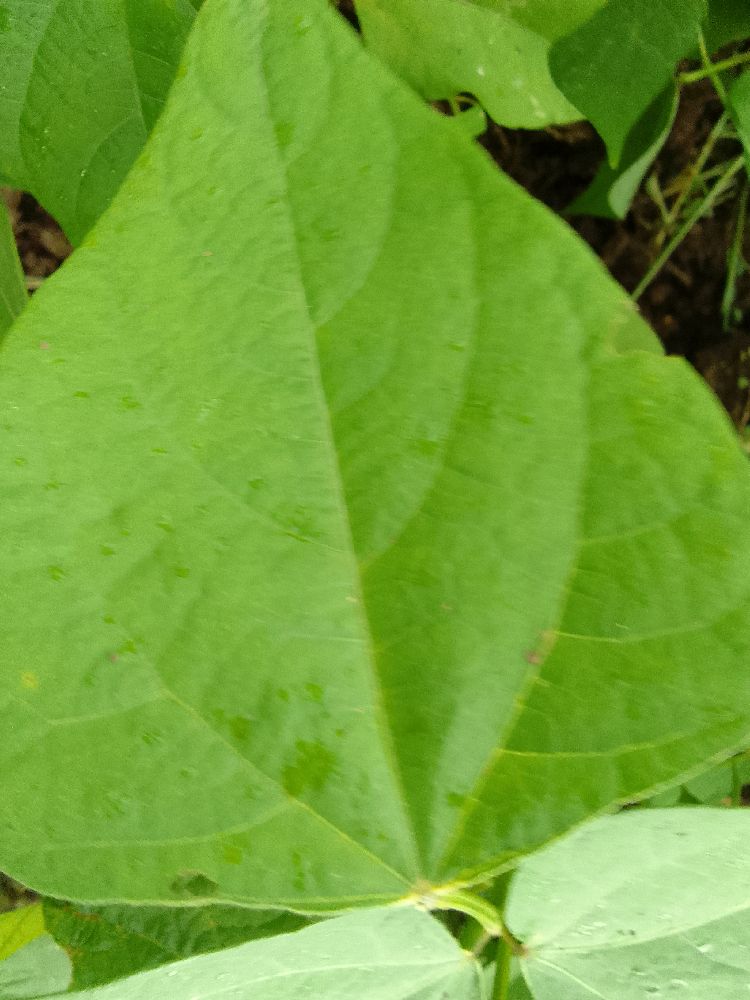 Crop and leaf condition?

common bean, healthy
